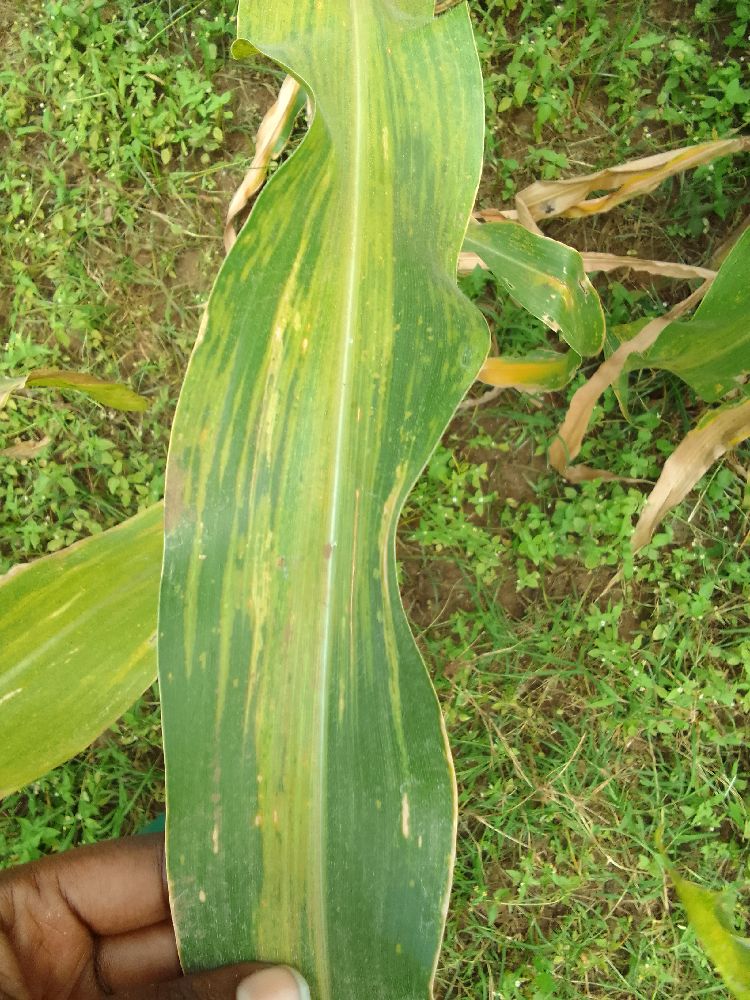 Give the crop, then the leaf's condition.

maize, maize lethal necrosis
